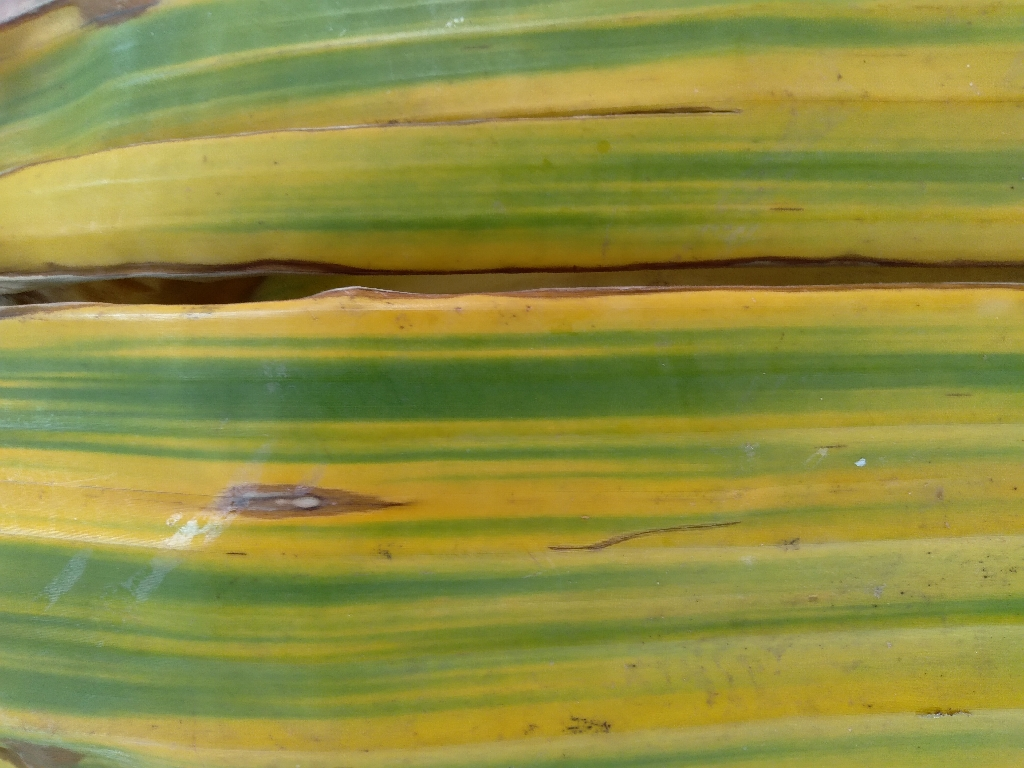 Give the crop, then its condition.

banana, fusarium wilt race 1
